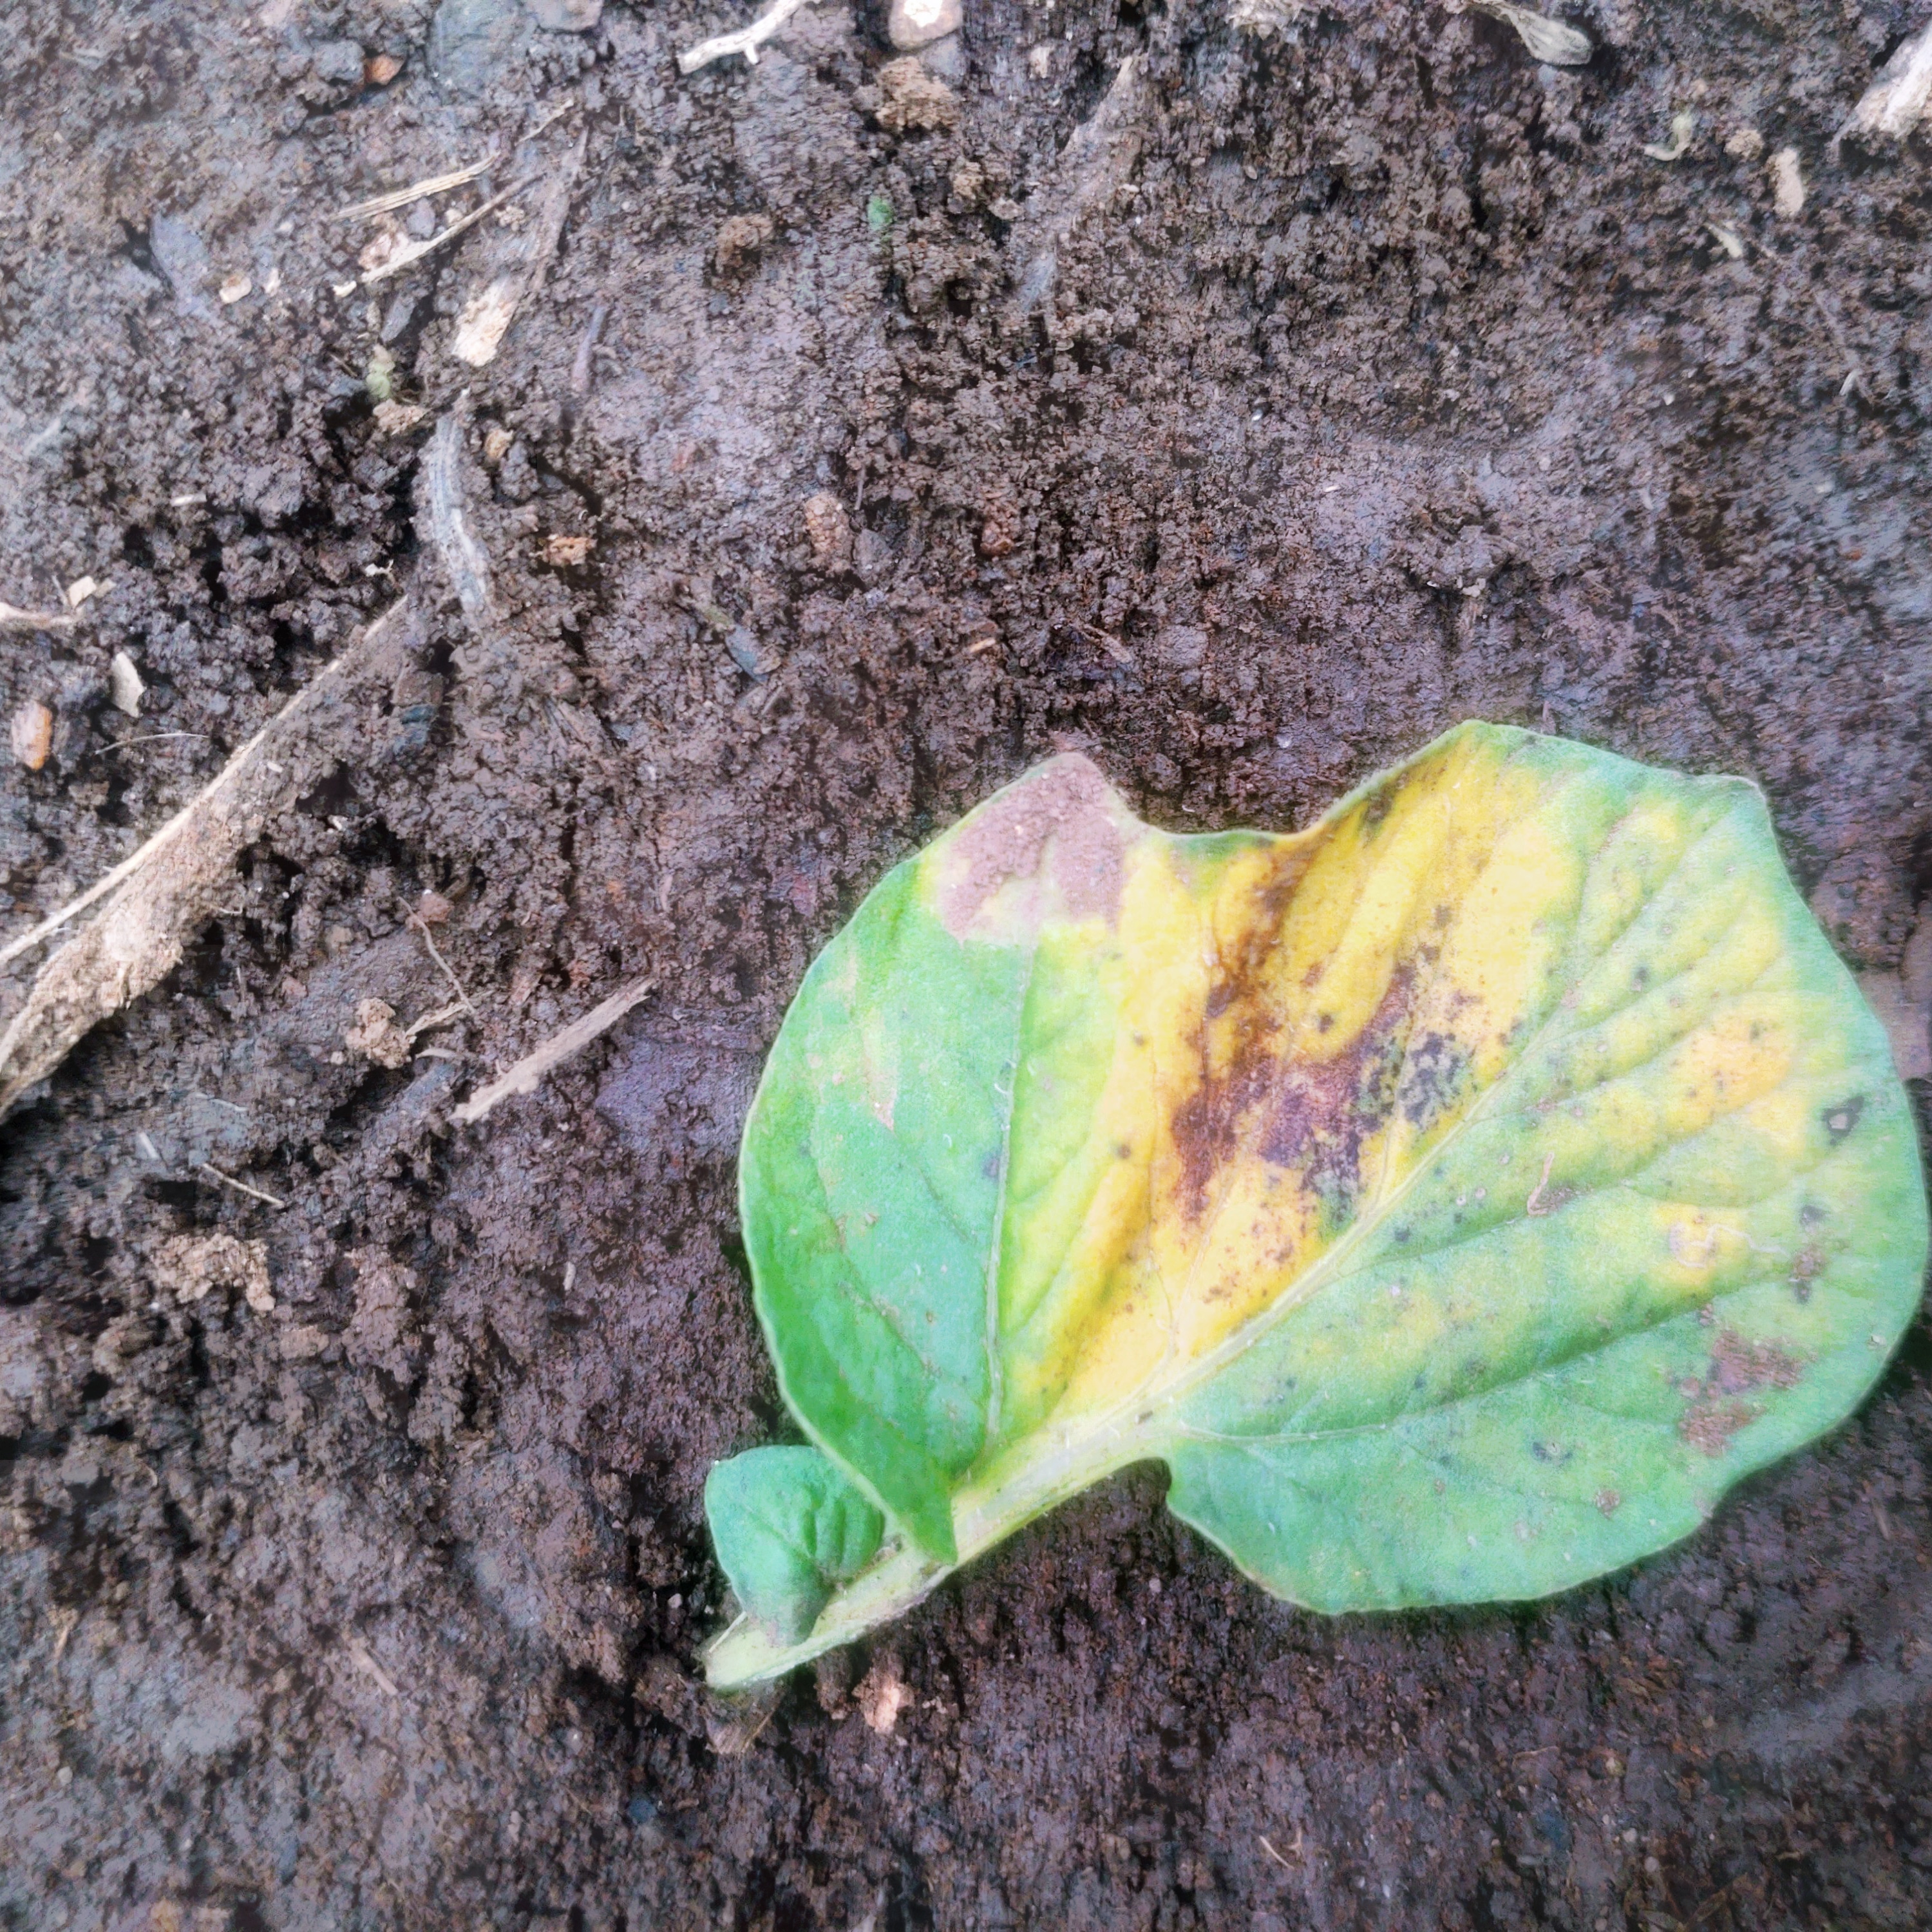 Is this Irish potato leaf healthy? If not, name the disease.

late blight
